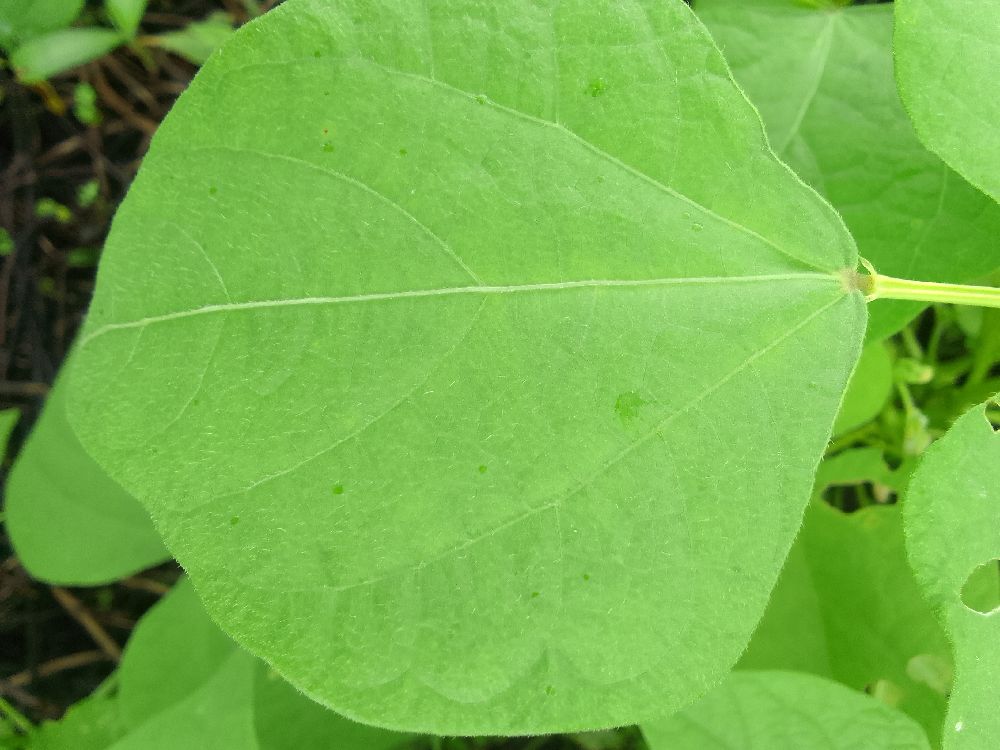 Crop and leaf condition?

common bean, healthy
